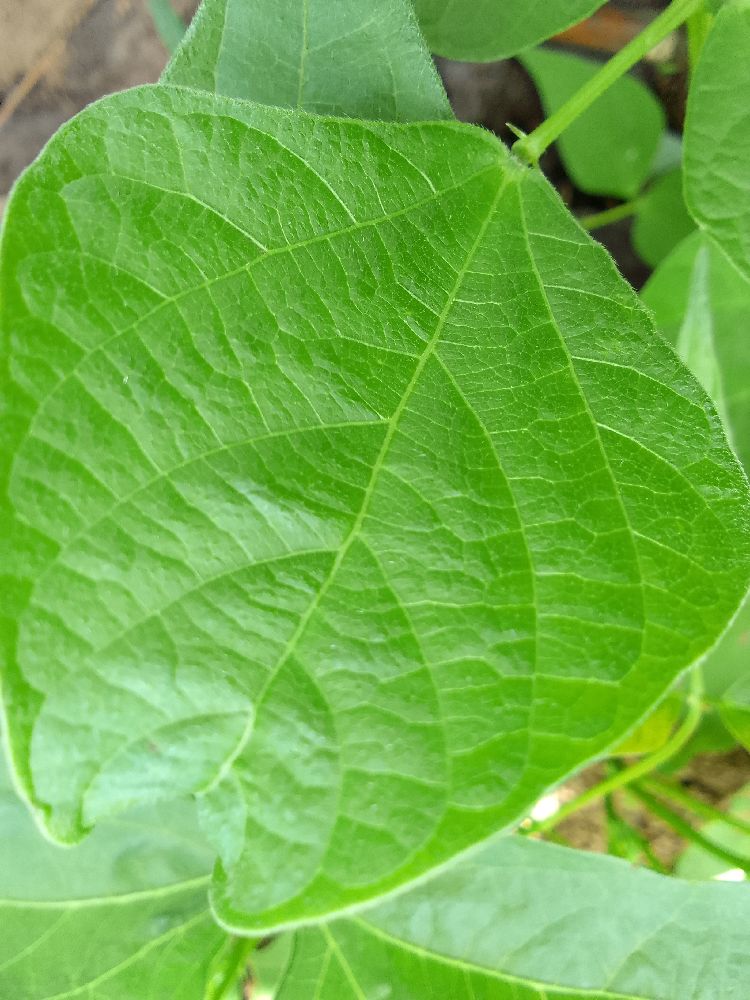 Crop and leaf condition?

common bean, healthy
